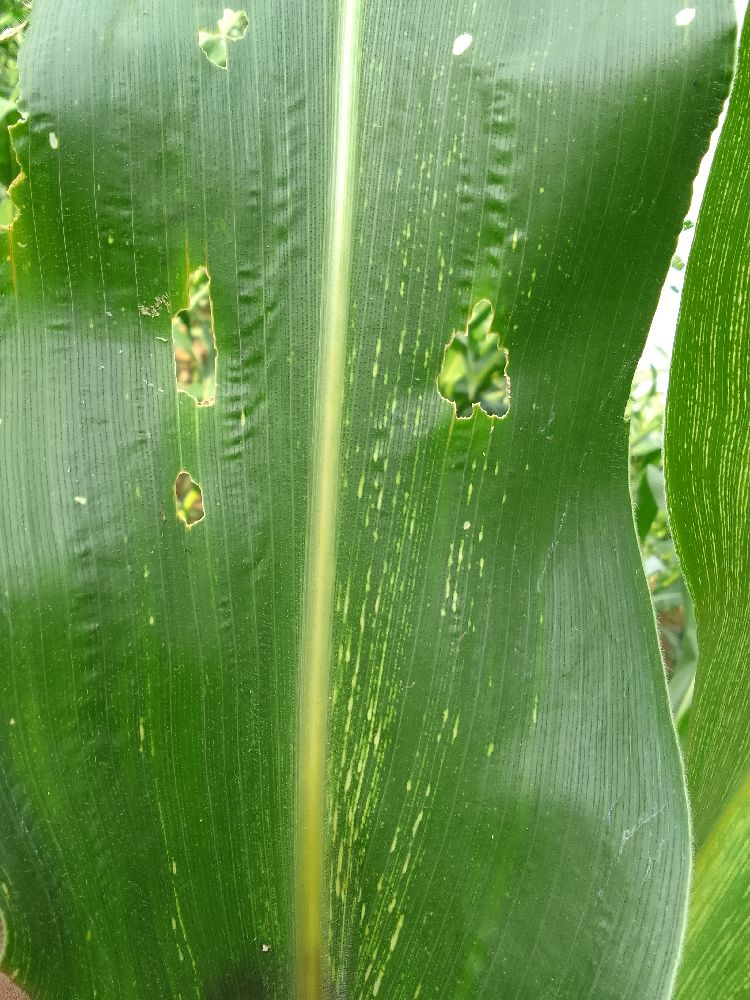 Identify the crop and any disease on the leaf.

maize, maize streak virus
